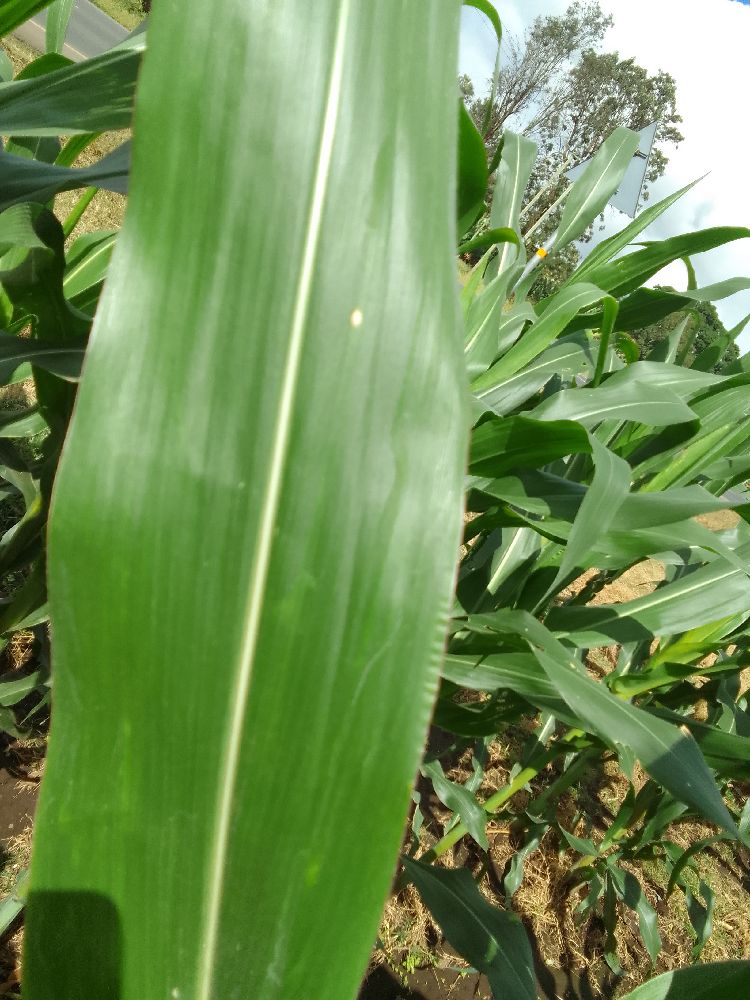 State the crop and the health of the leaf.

maize, healthy
